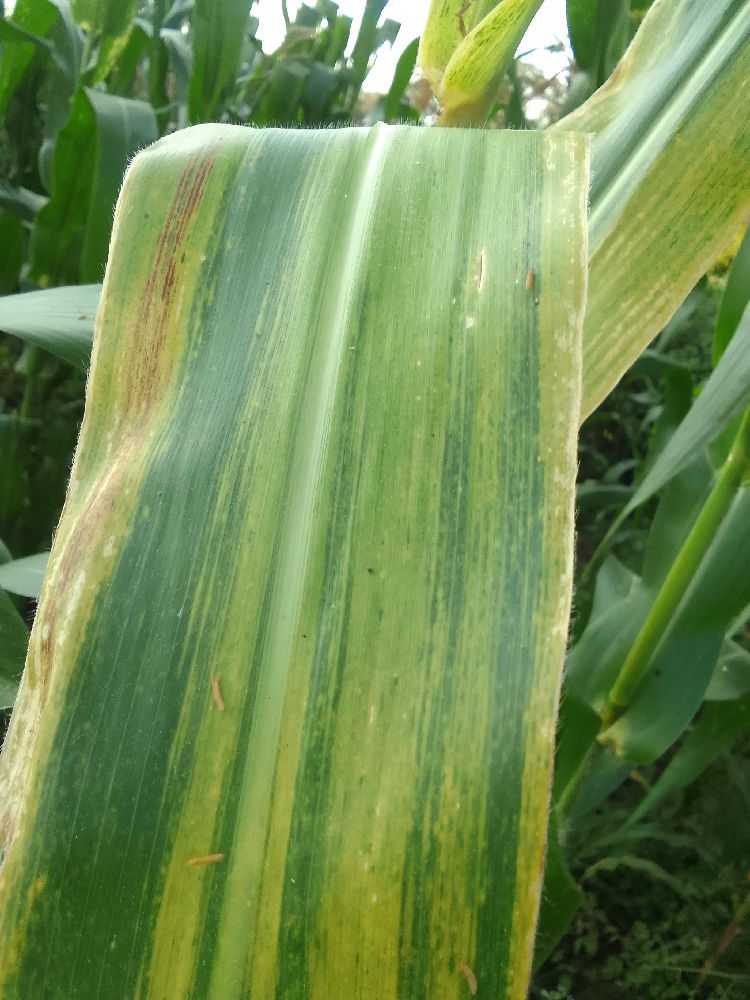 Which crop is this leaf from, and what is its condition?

maize, maize lethal necrosis
